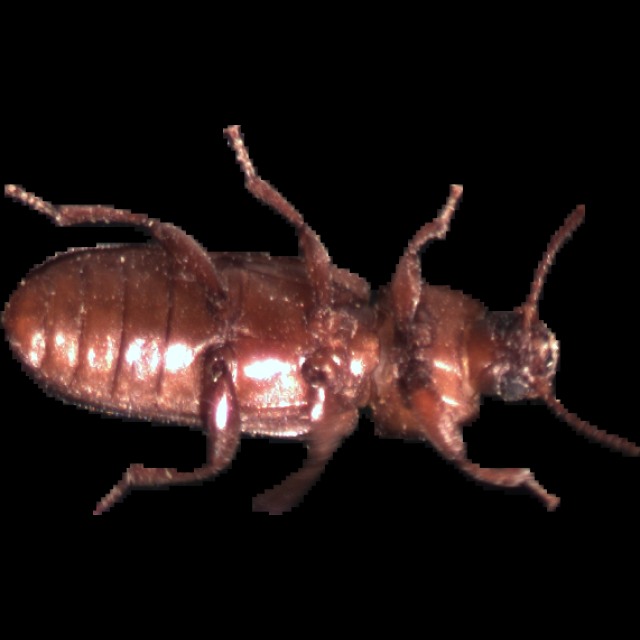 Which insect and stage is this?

mealworm beetle
